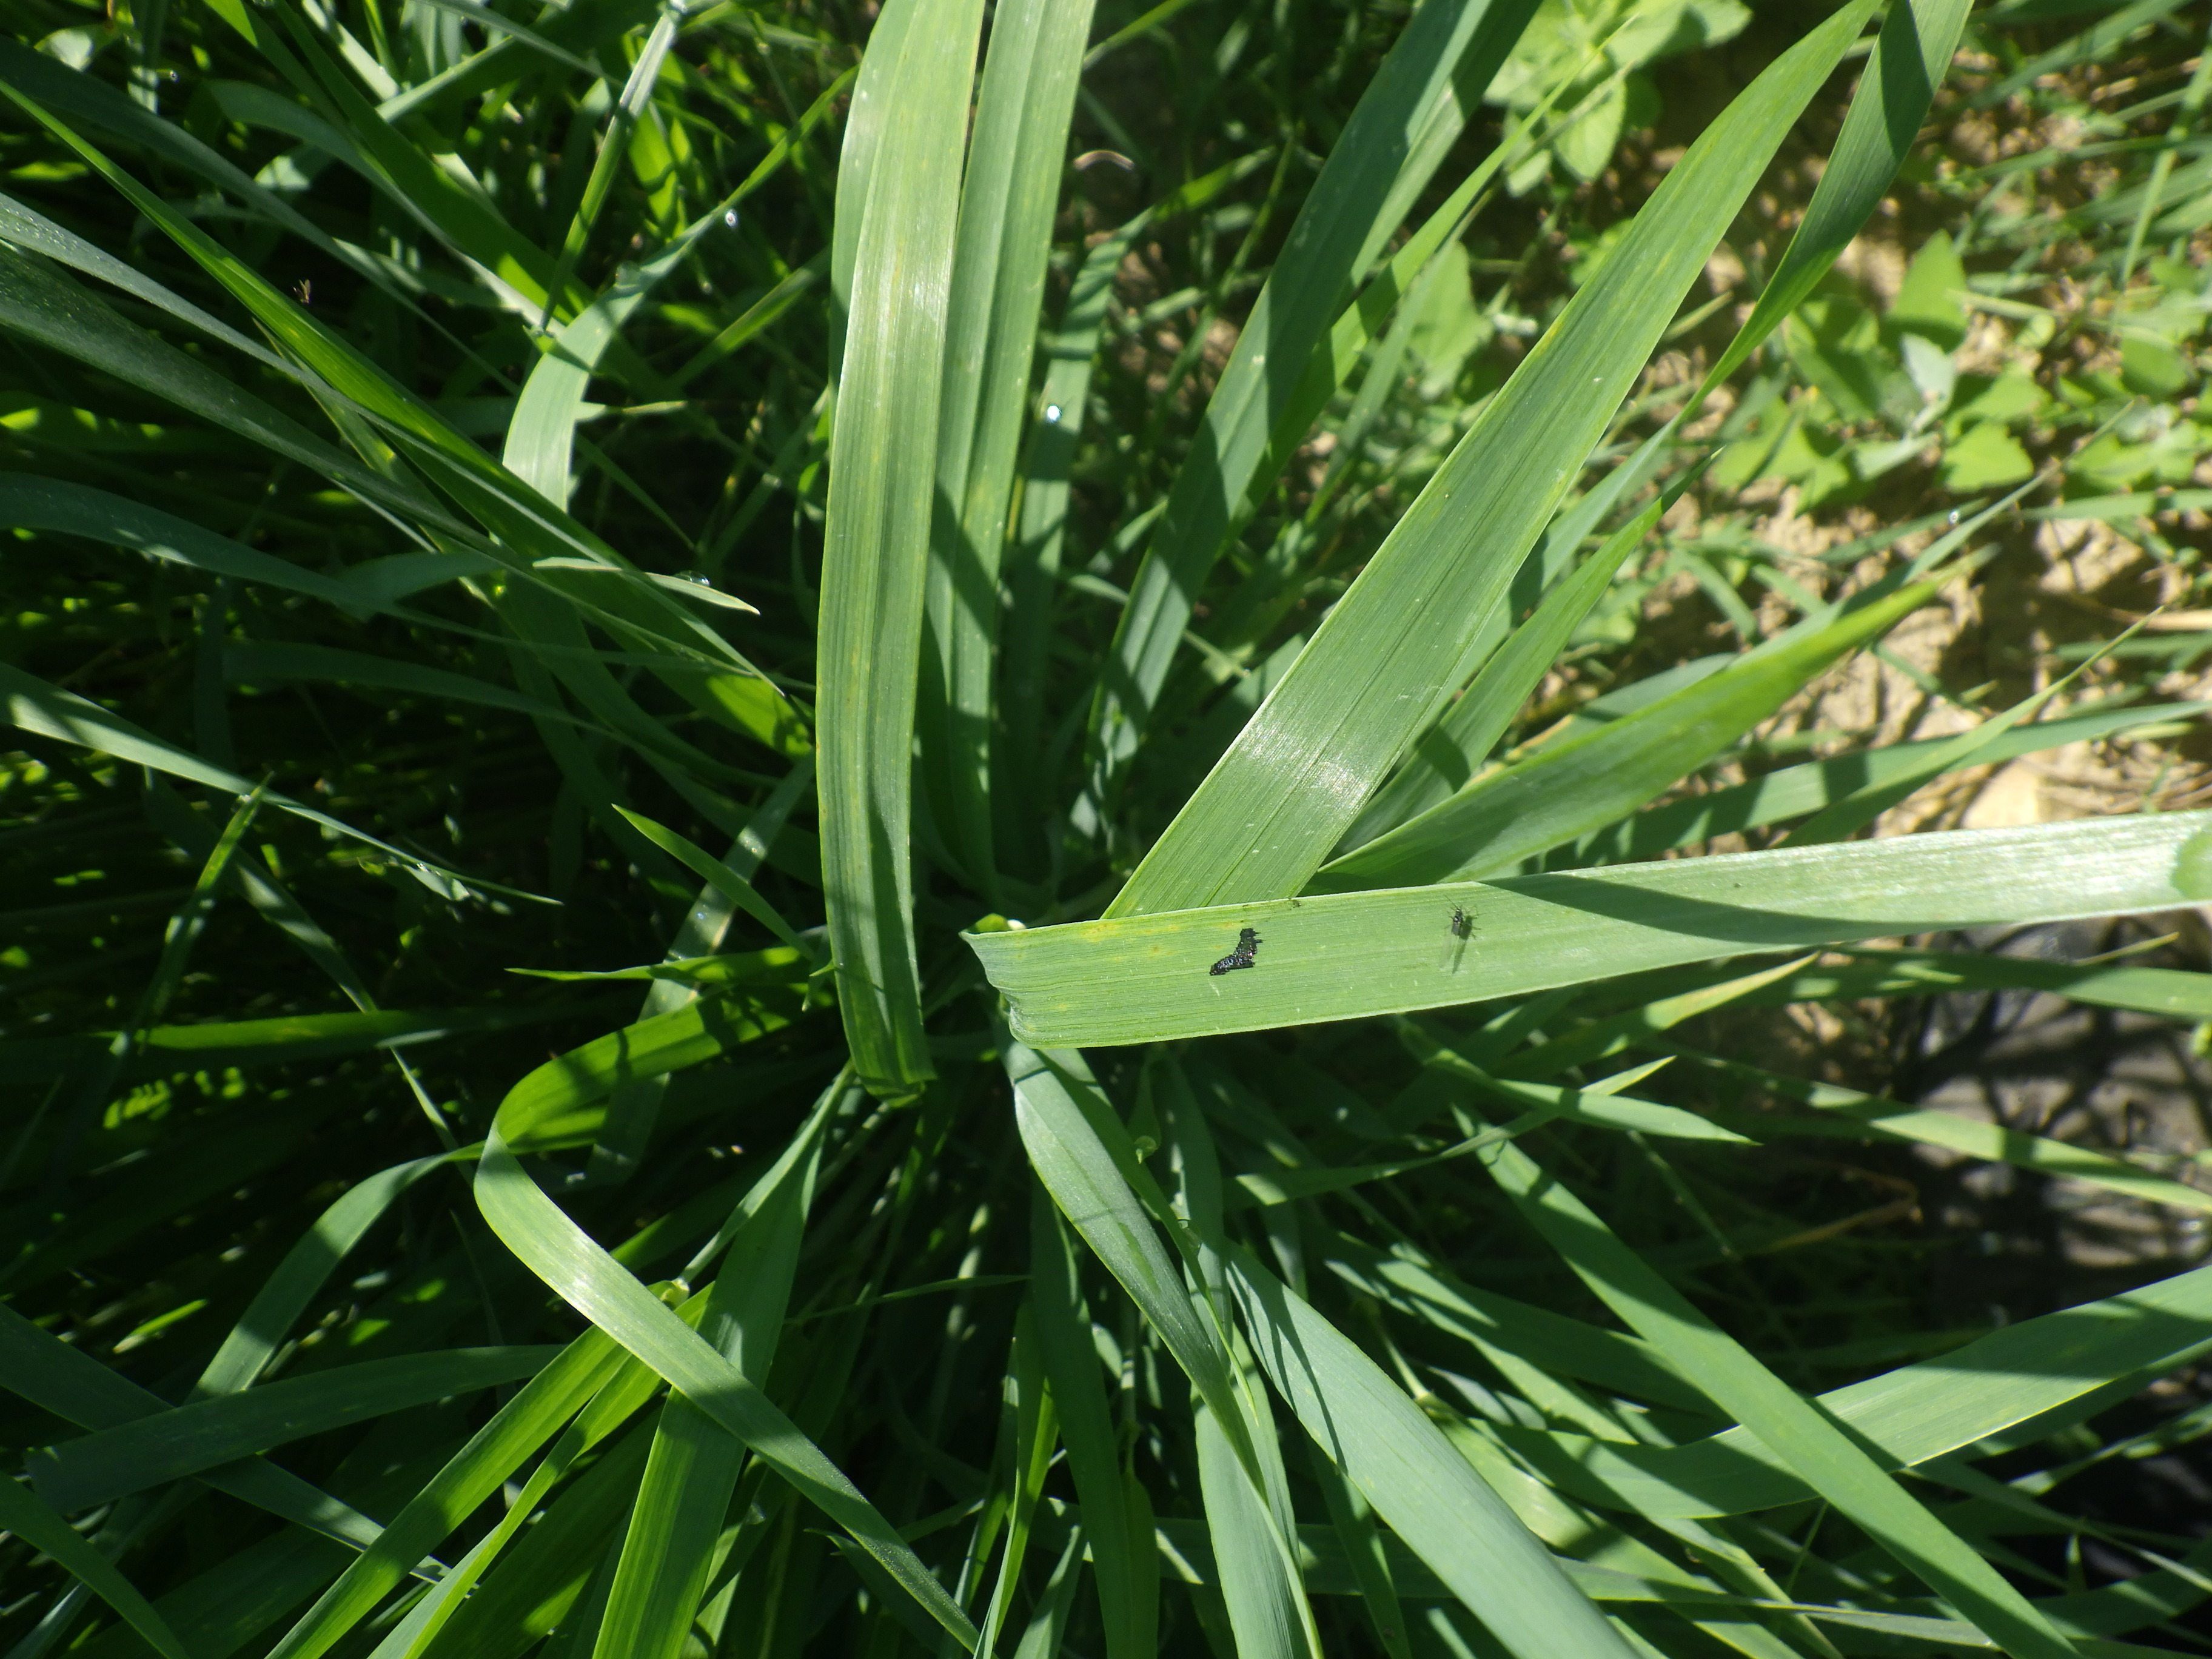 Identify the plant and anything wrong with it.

emmer, aphids
